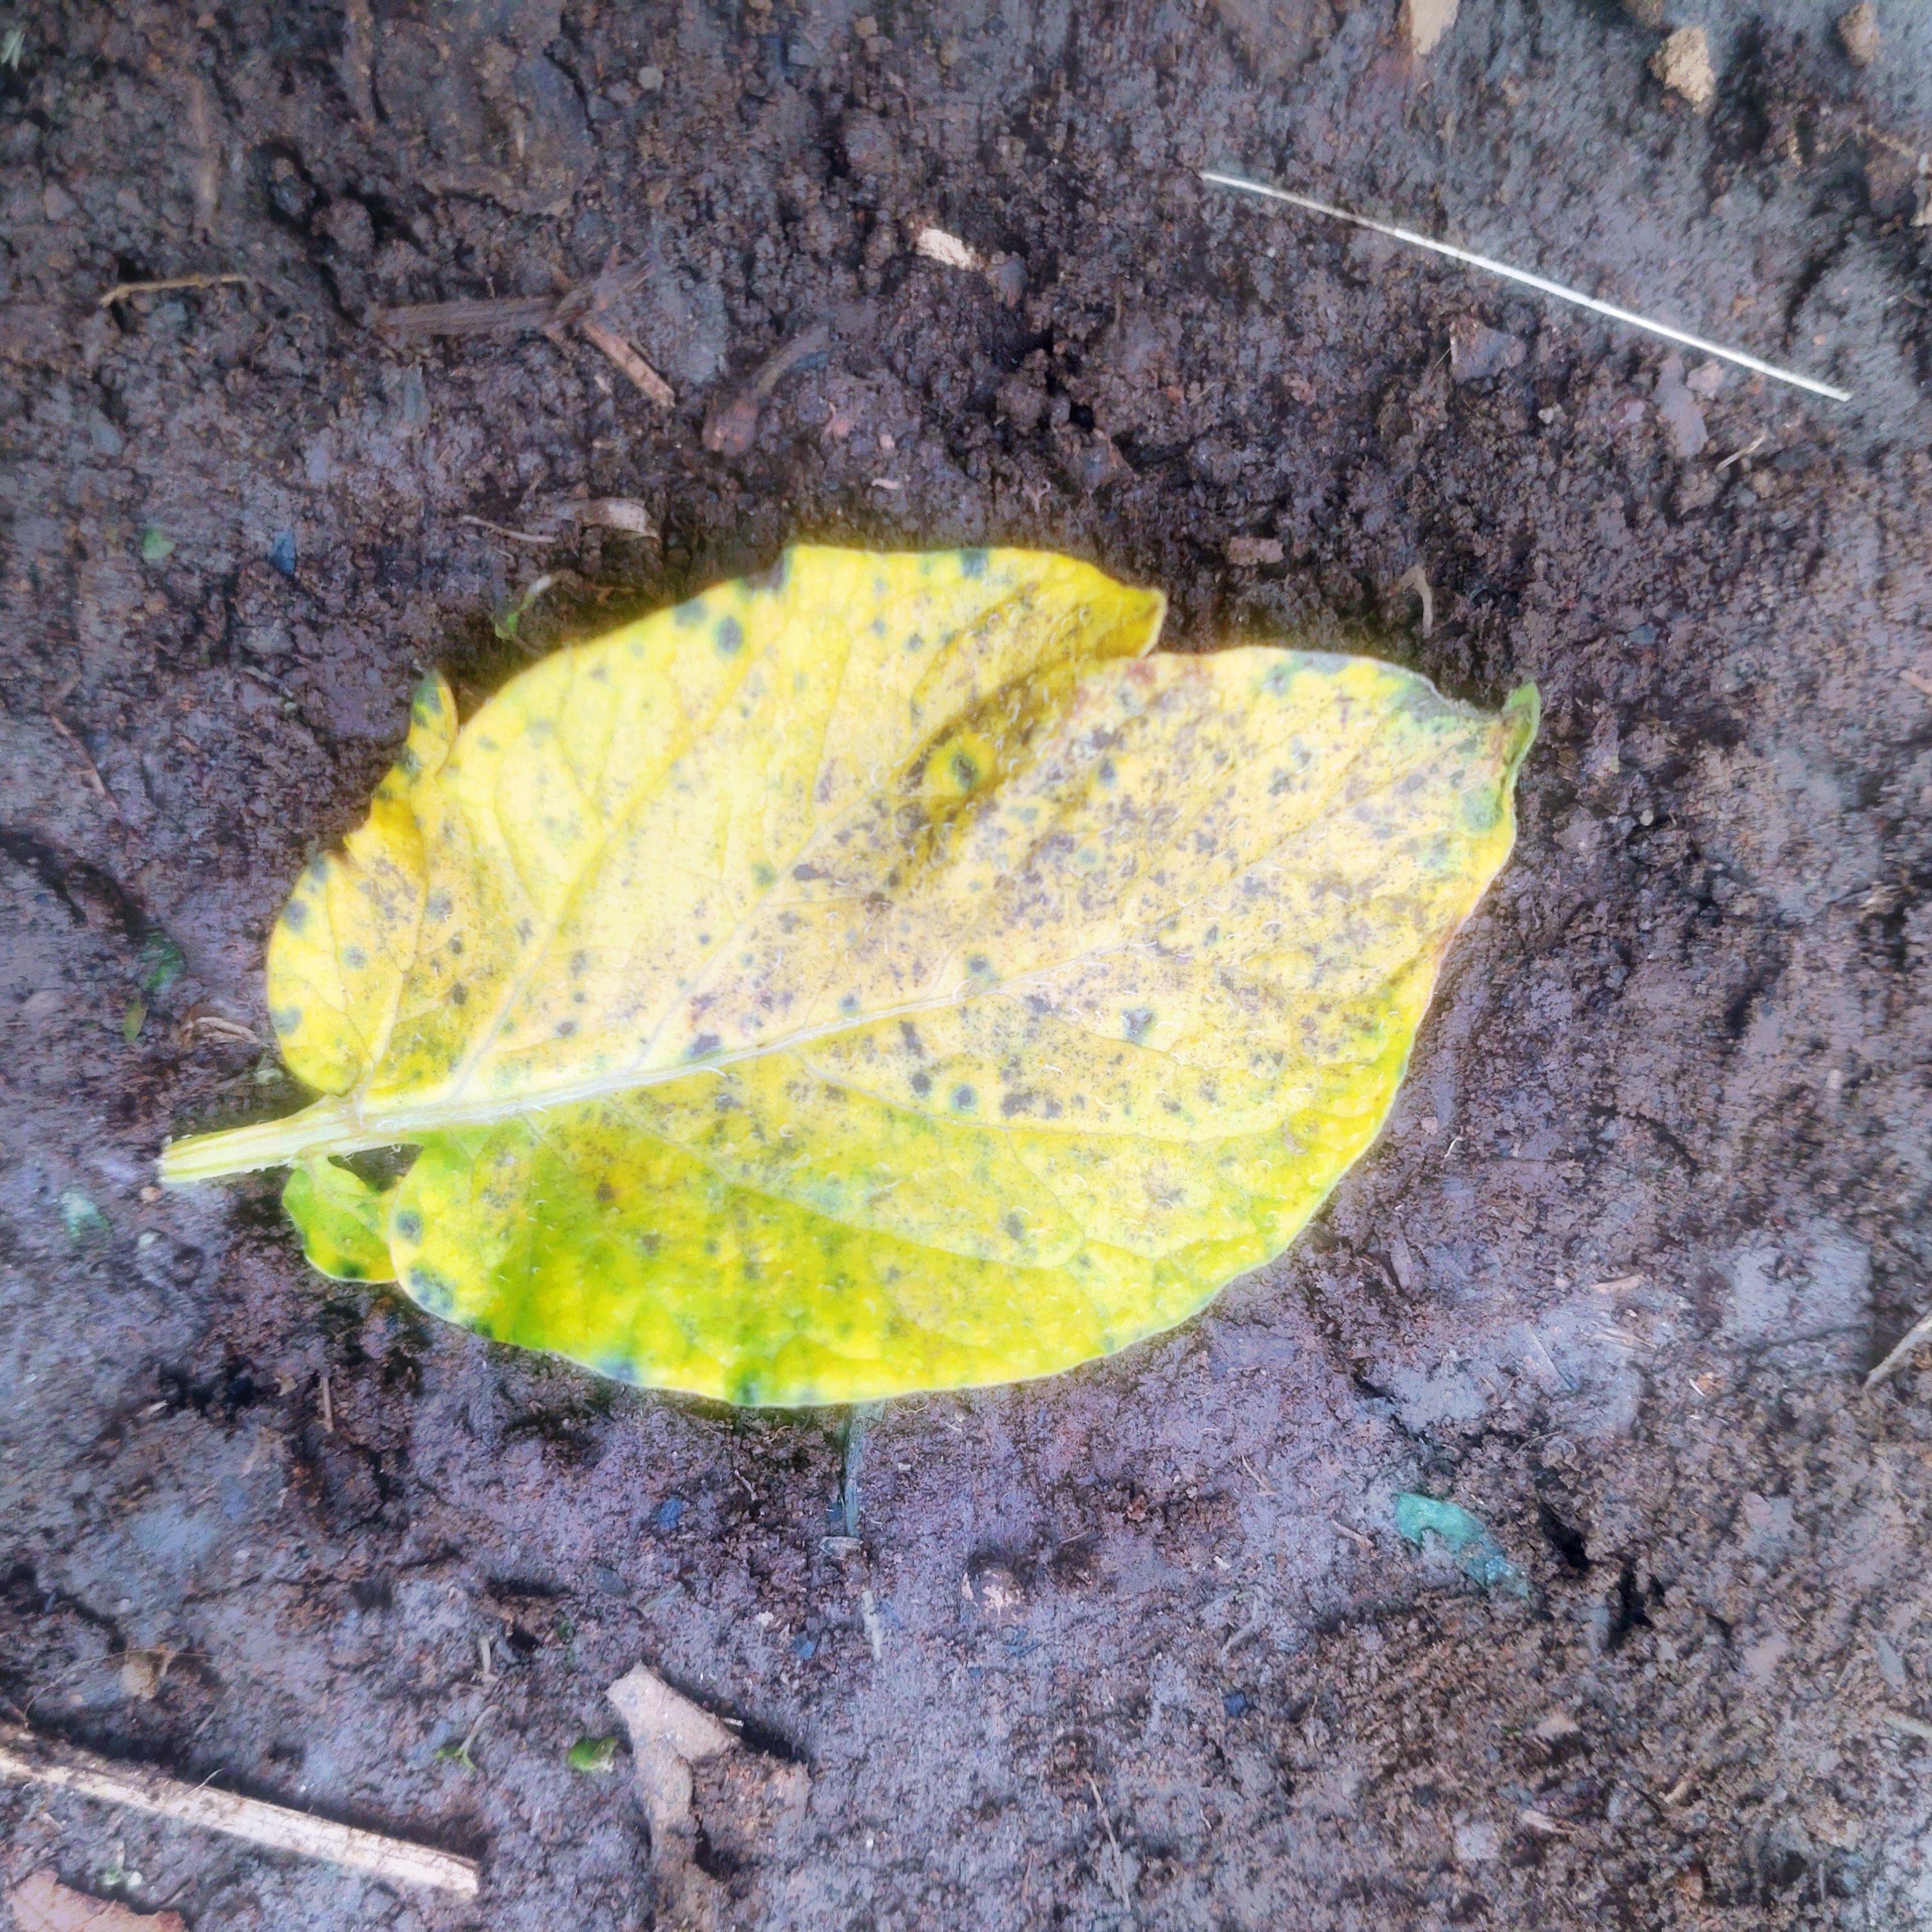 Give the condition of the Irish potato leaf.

late blight
